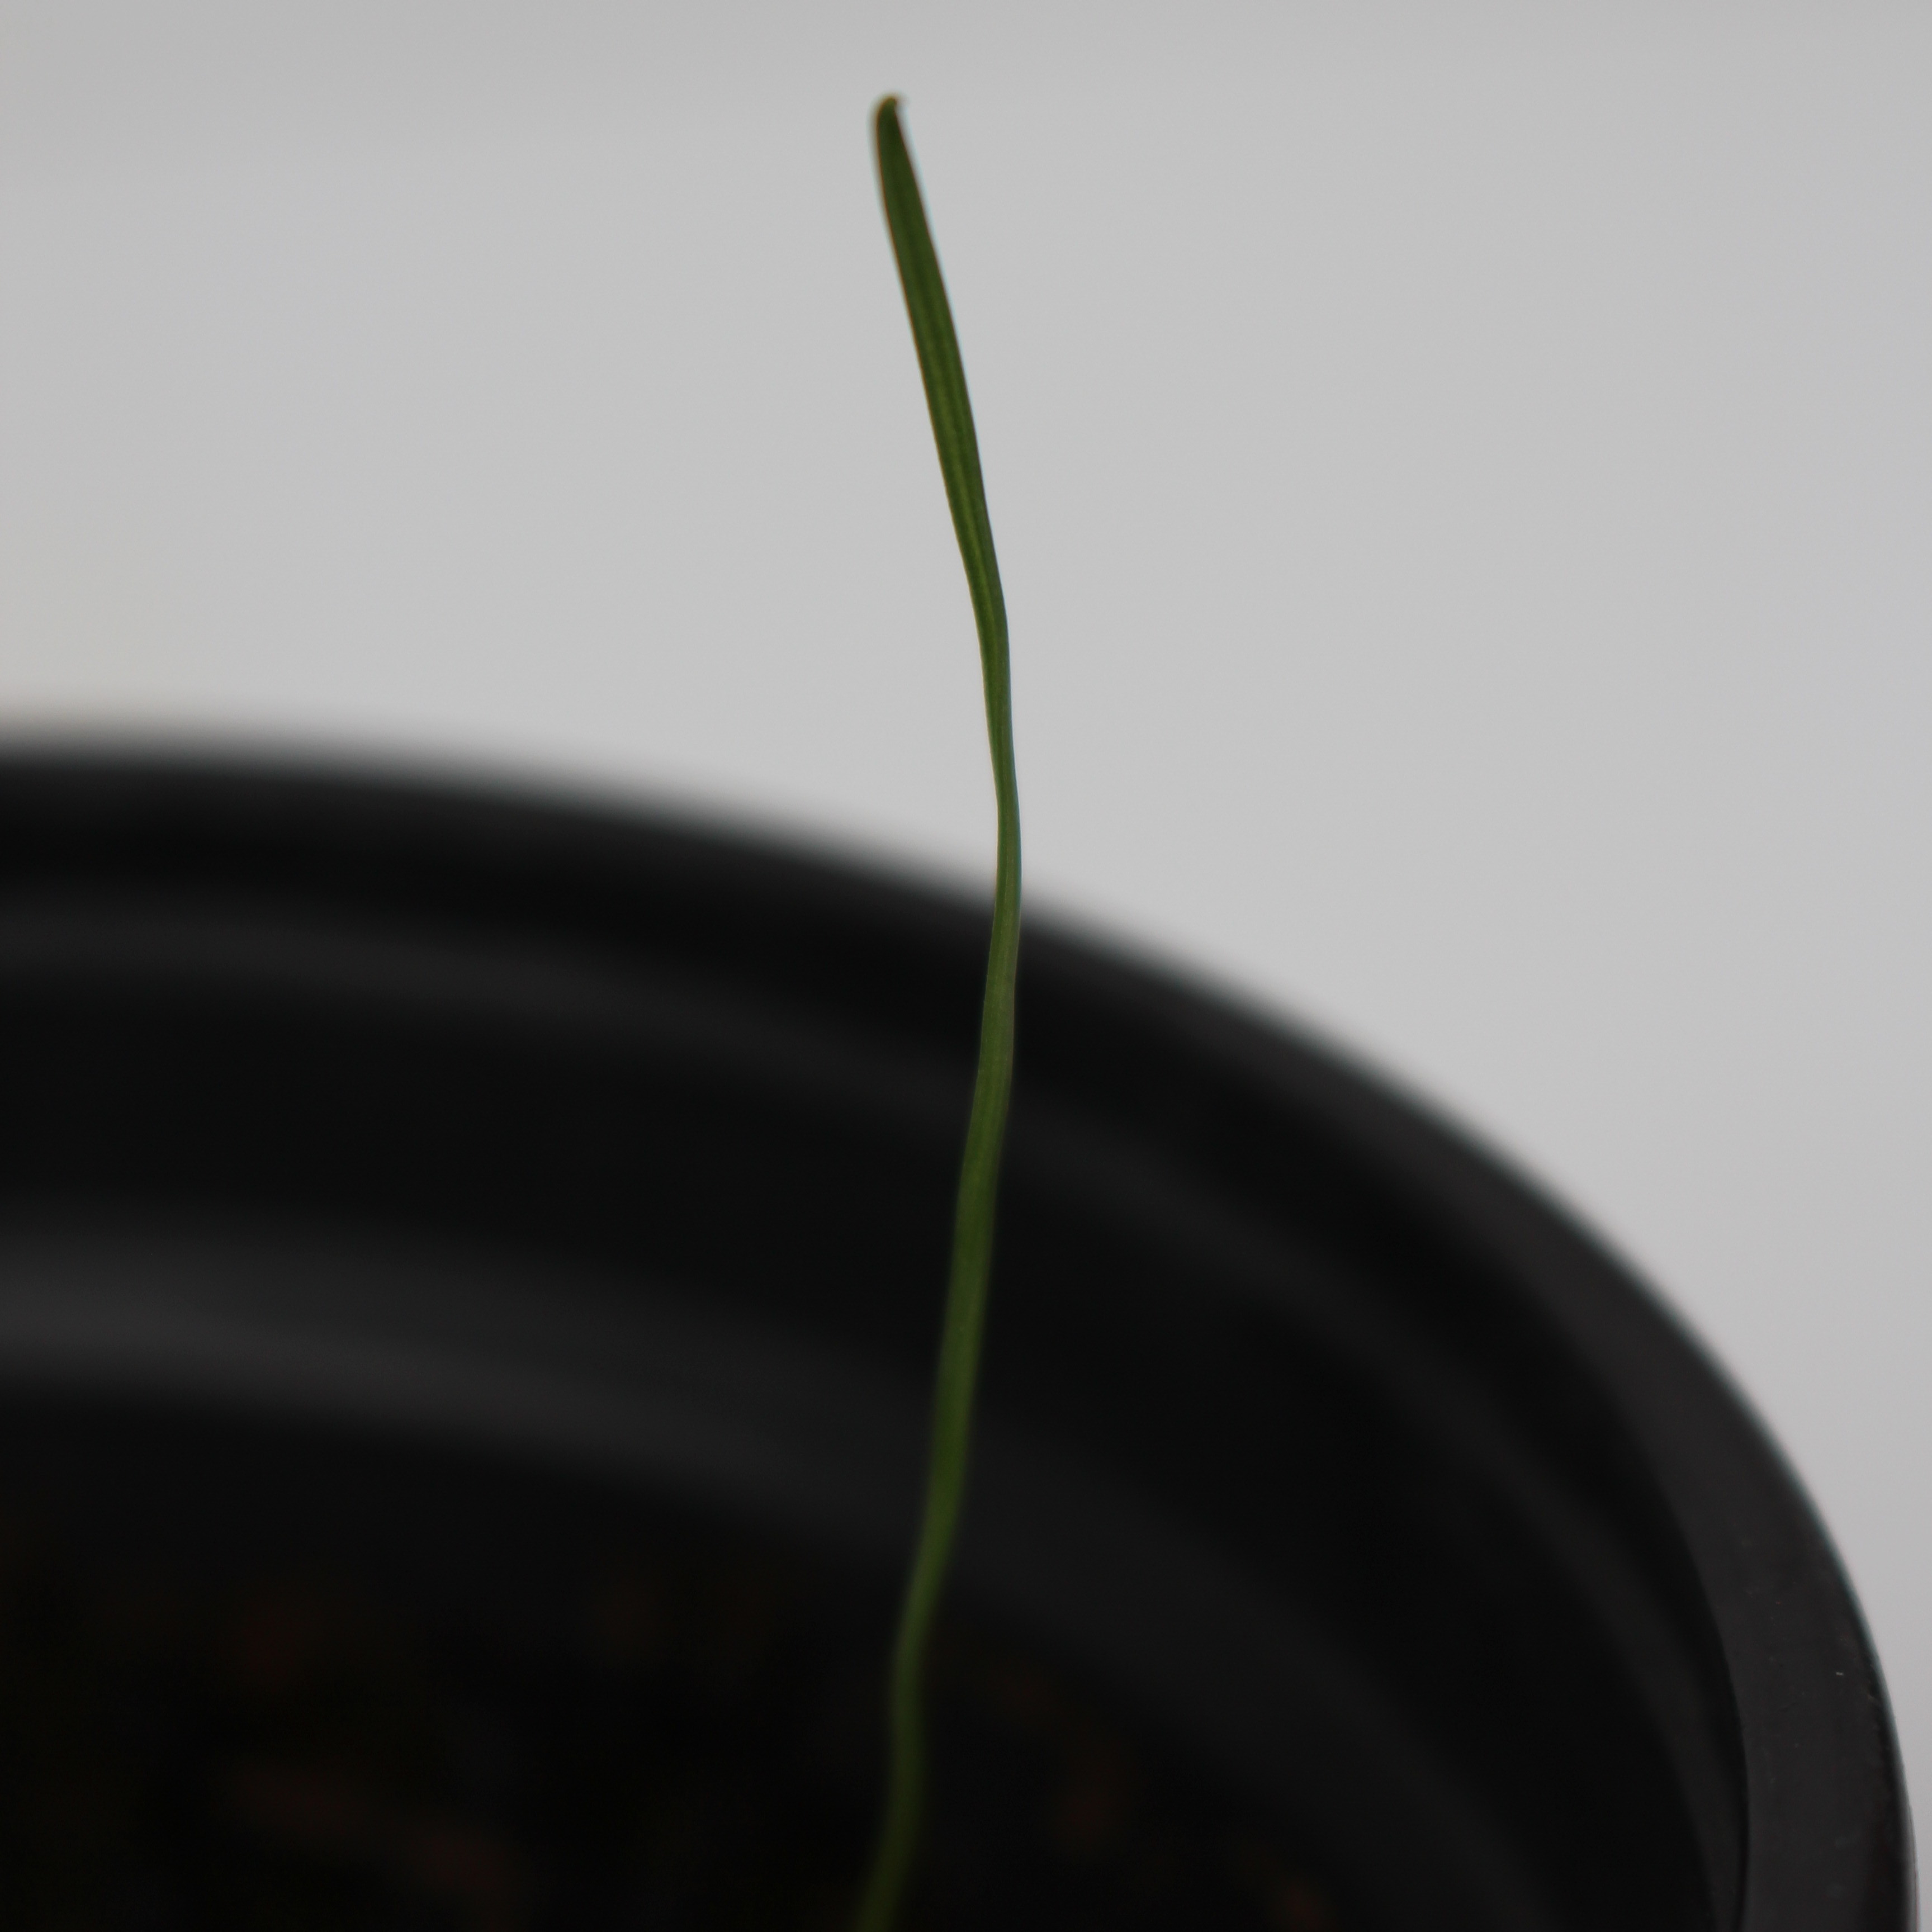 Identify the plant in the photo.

Lolium multiflorum
